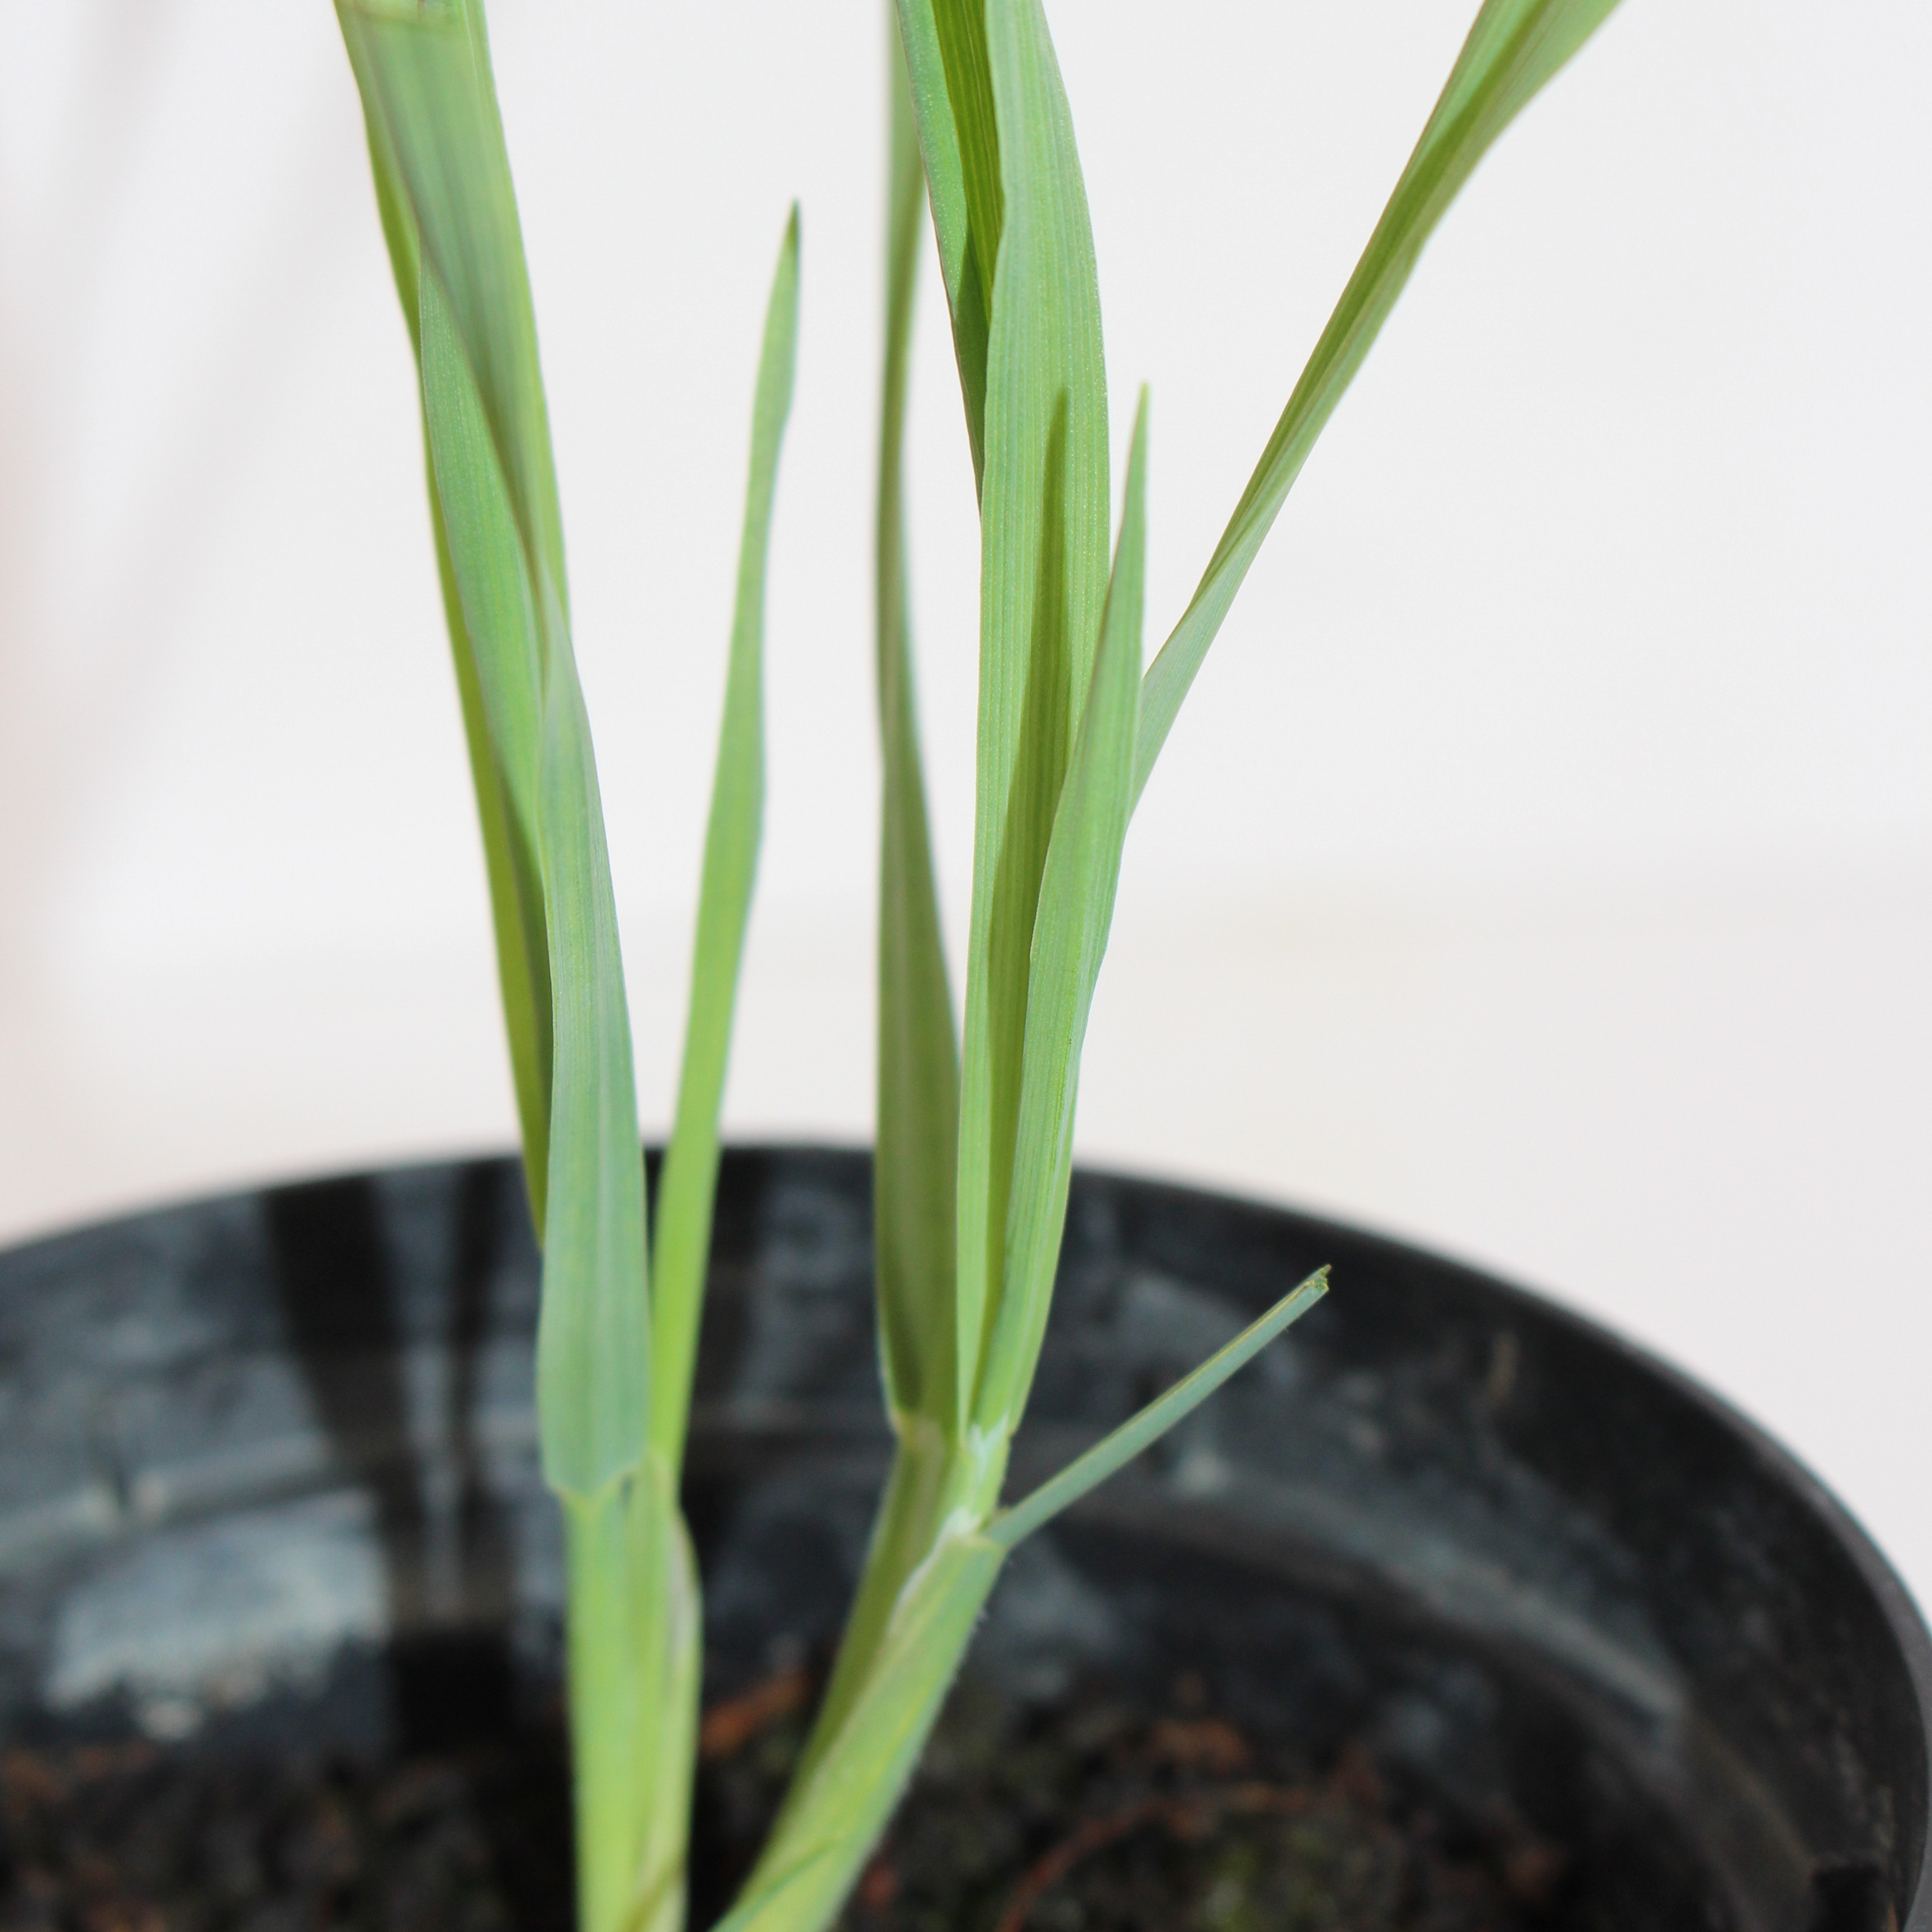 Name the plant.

Avena sterilis
